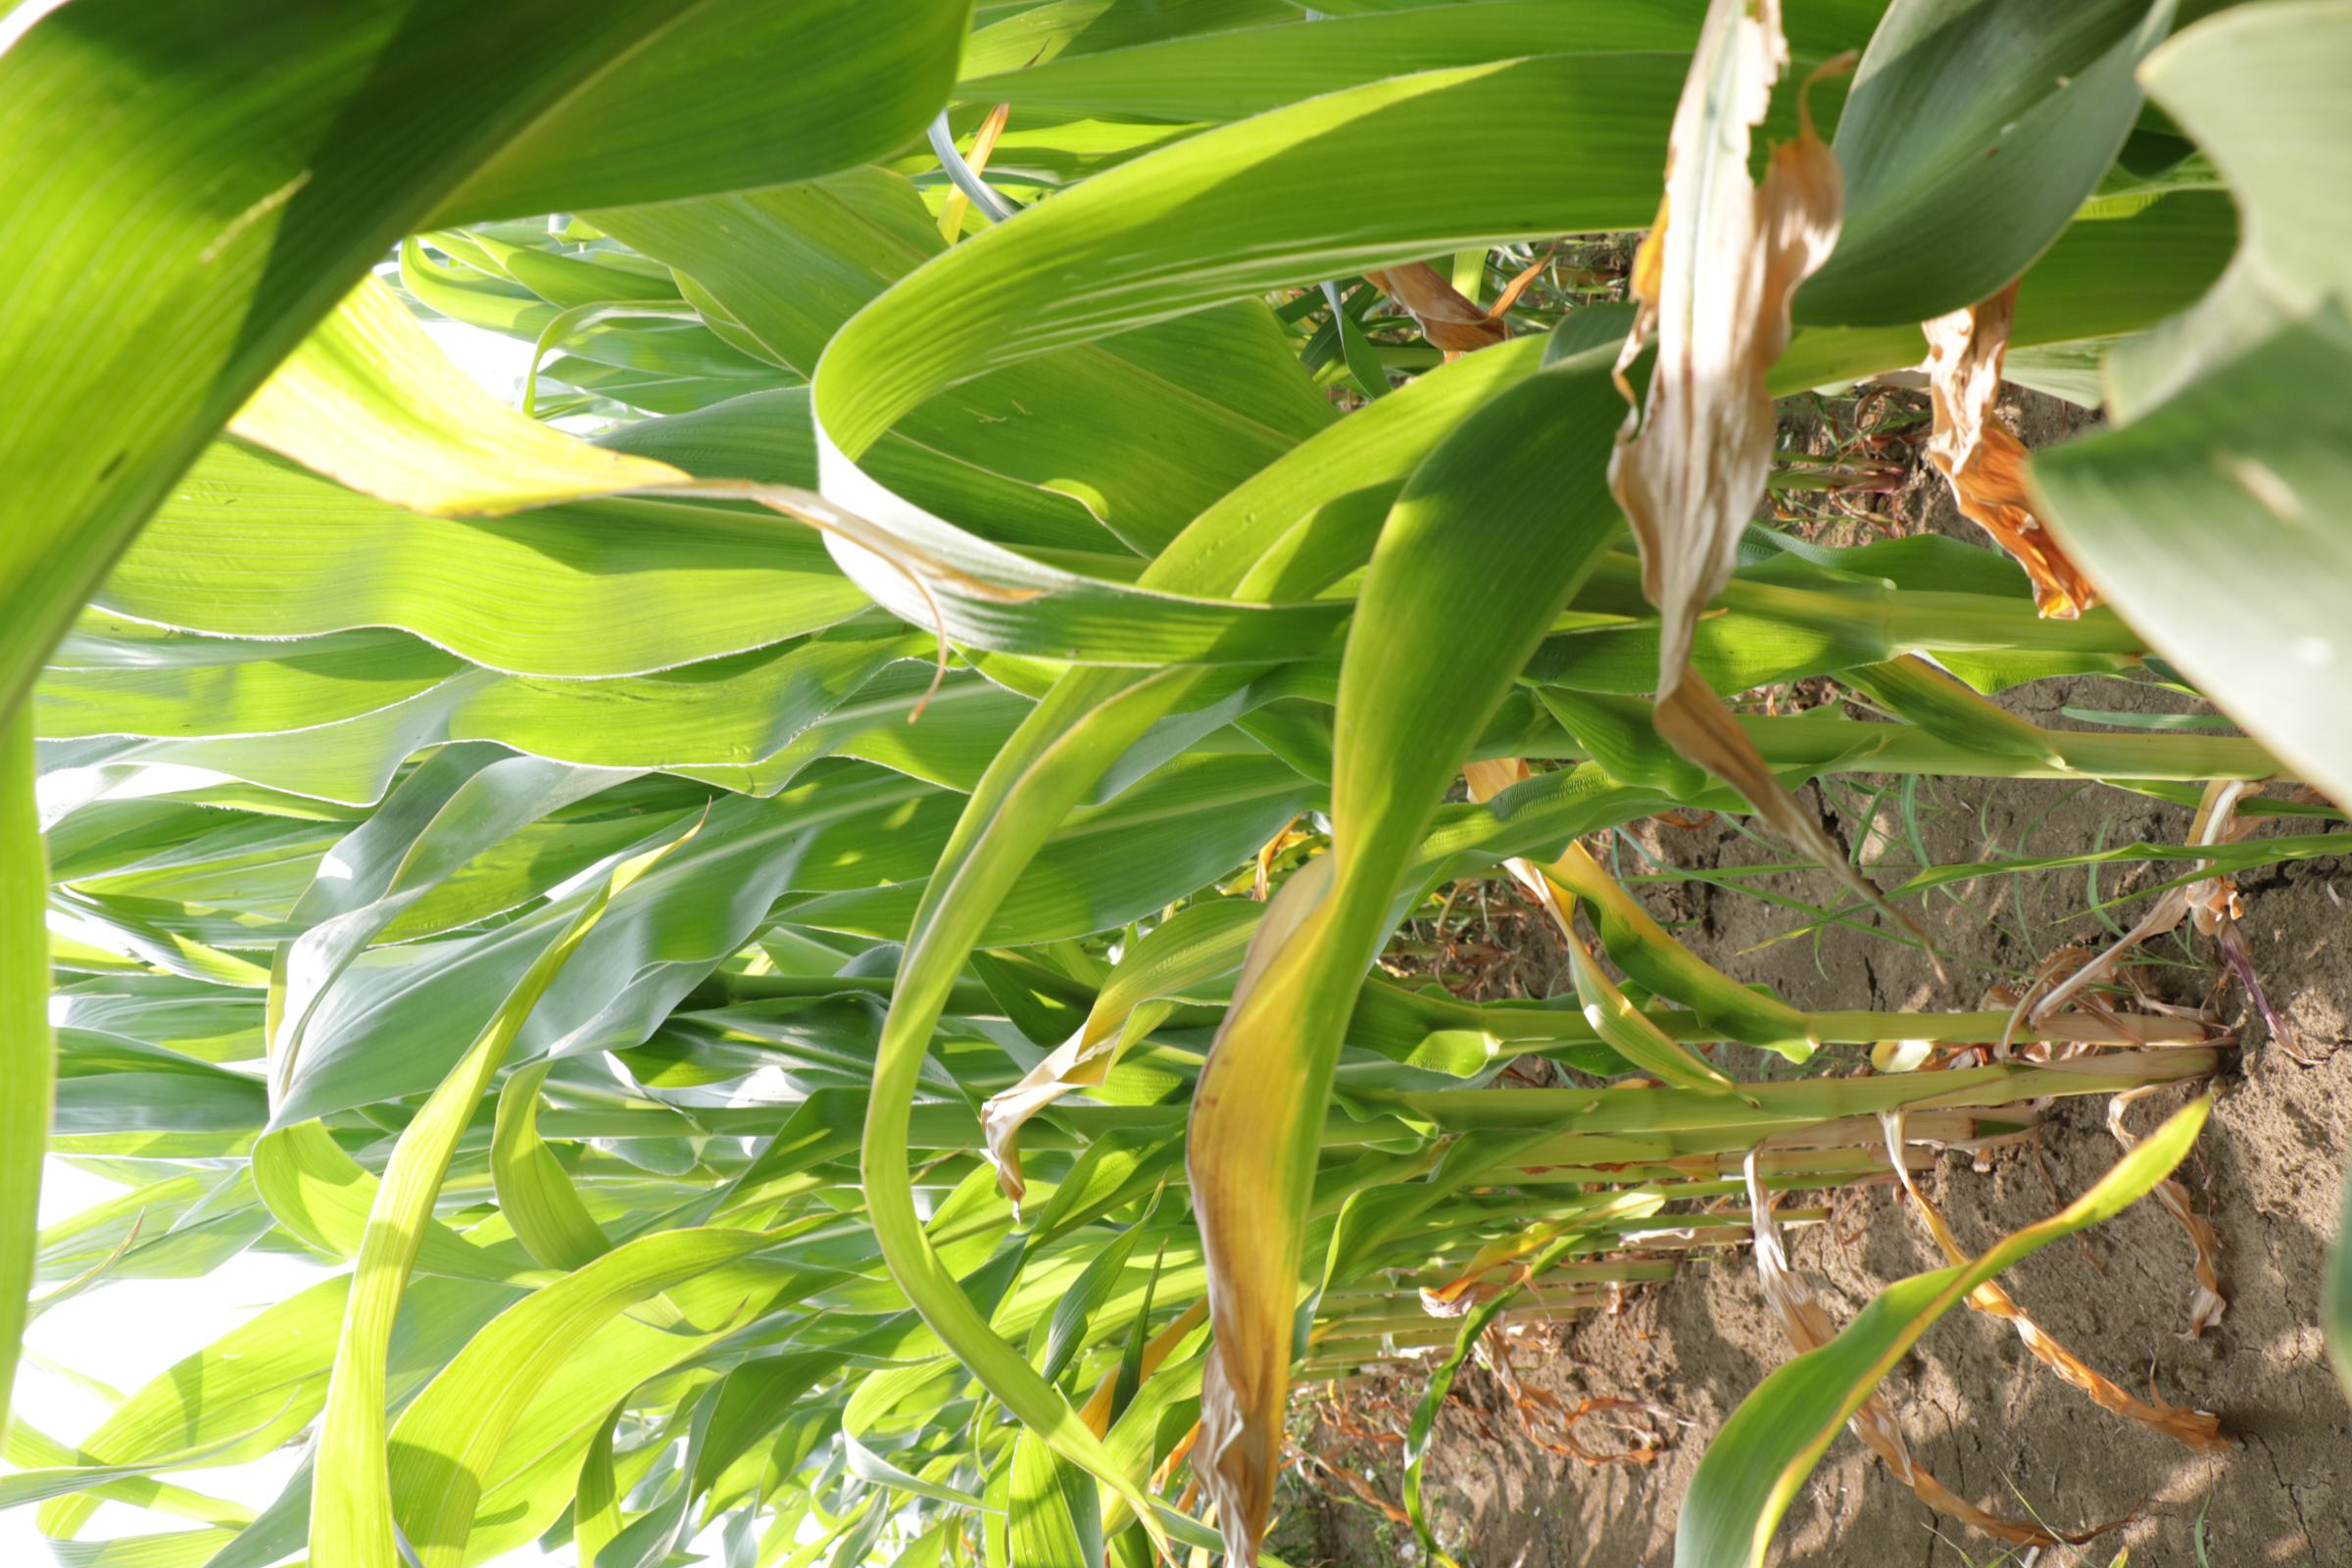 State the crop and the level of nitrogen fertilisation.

maize, reduced nitrogen fertilisation
